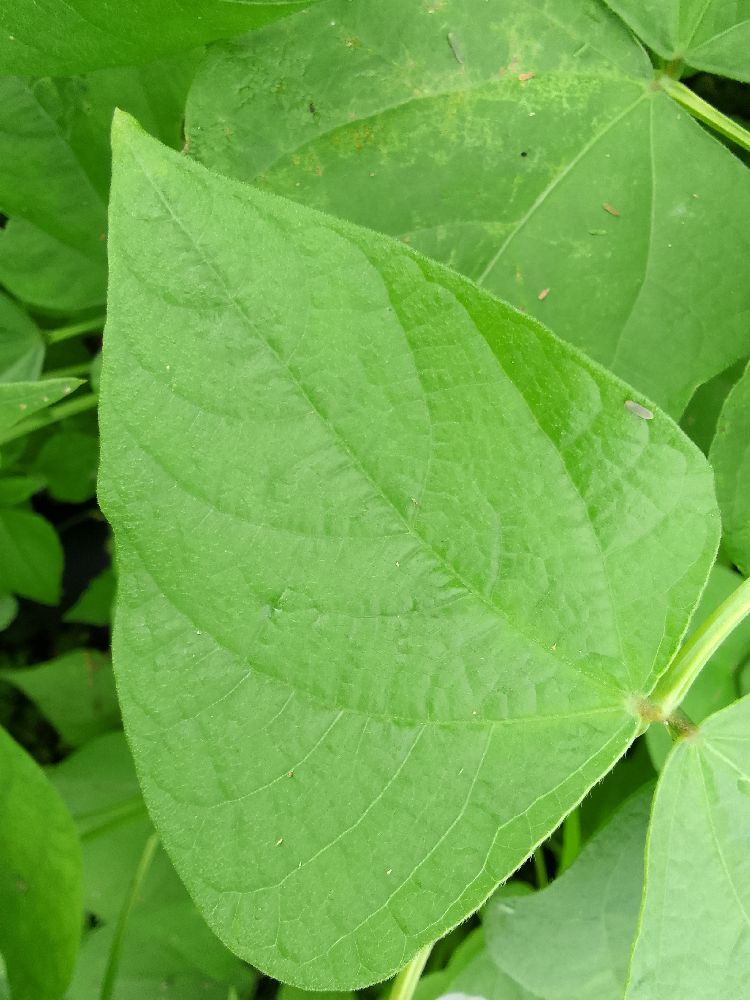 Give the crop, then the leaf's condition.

common bean, healthy
